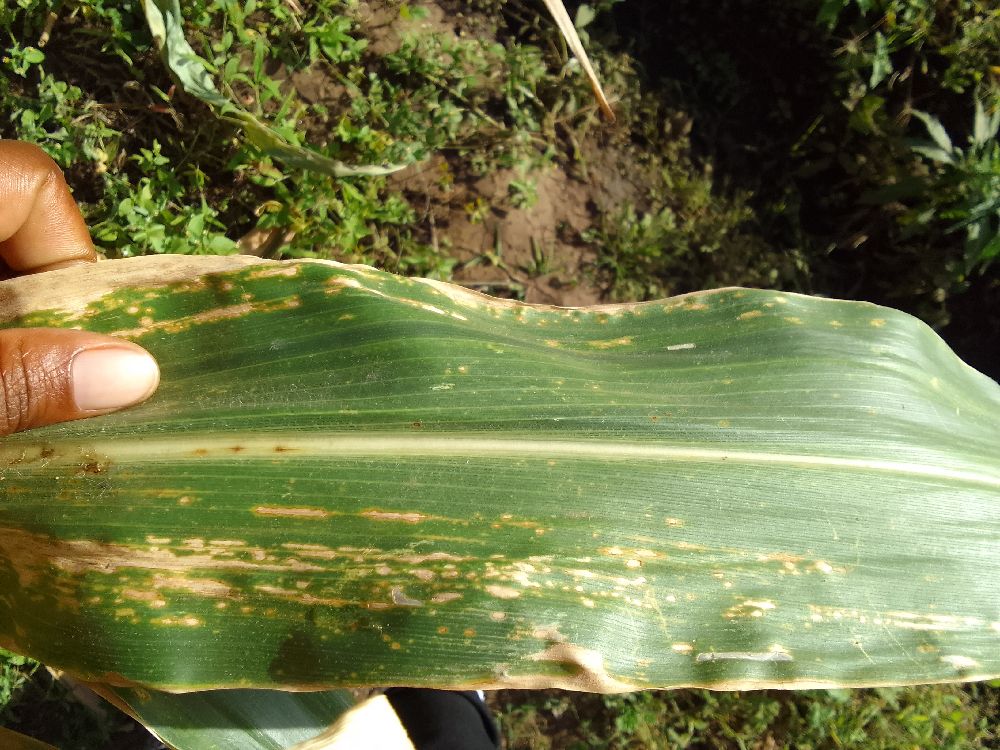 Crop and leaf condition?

maize, maize lethal necrosis
